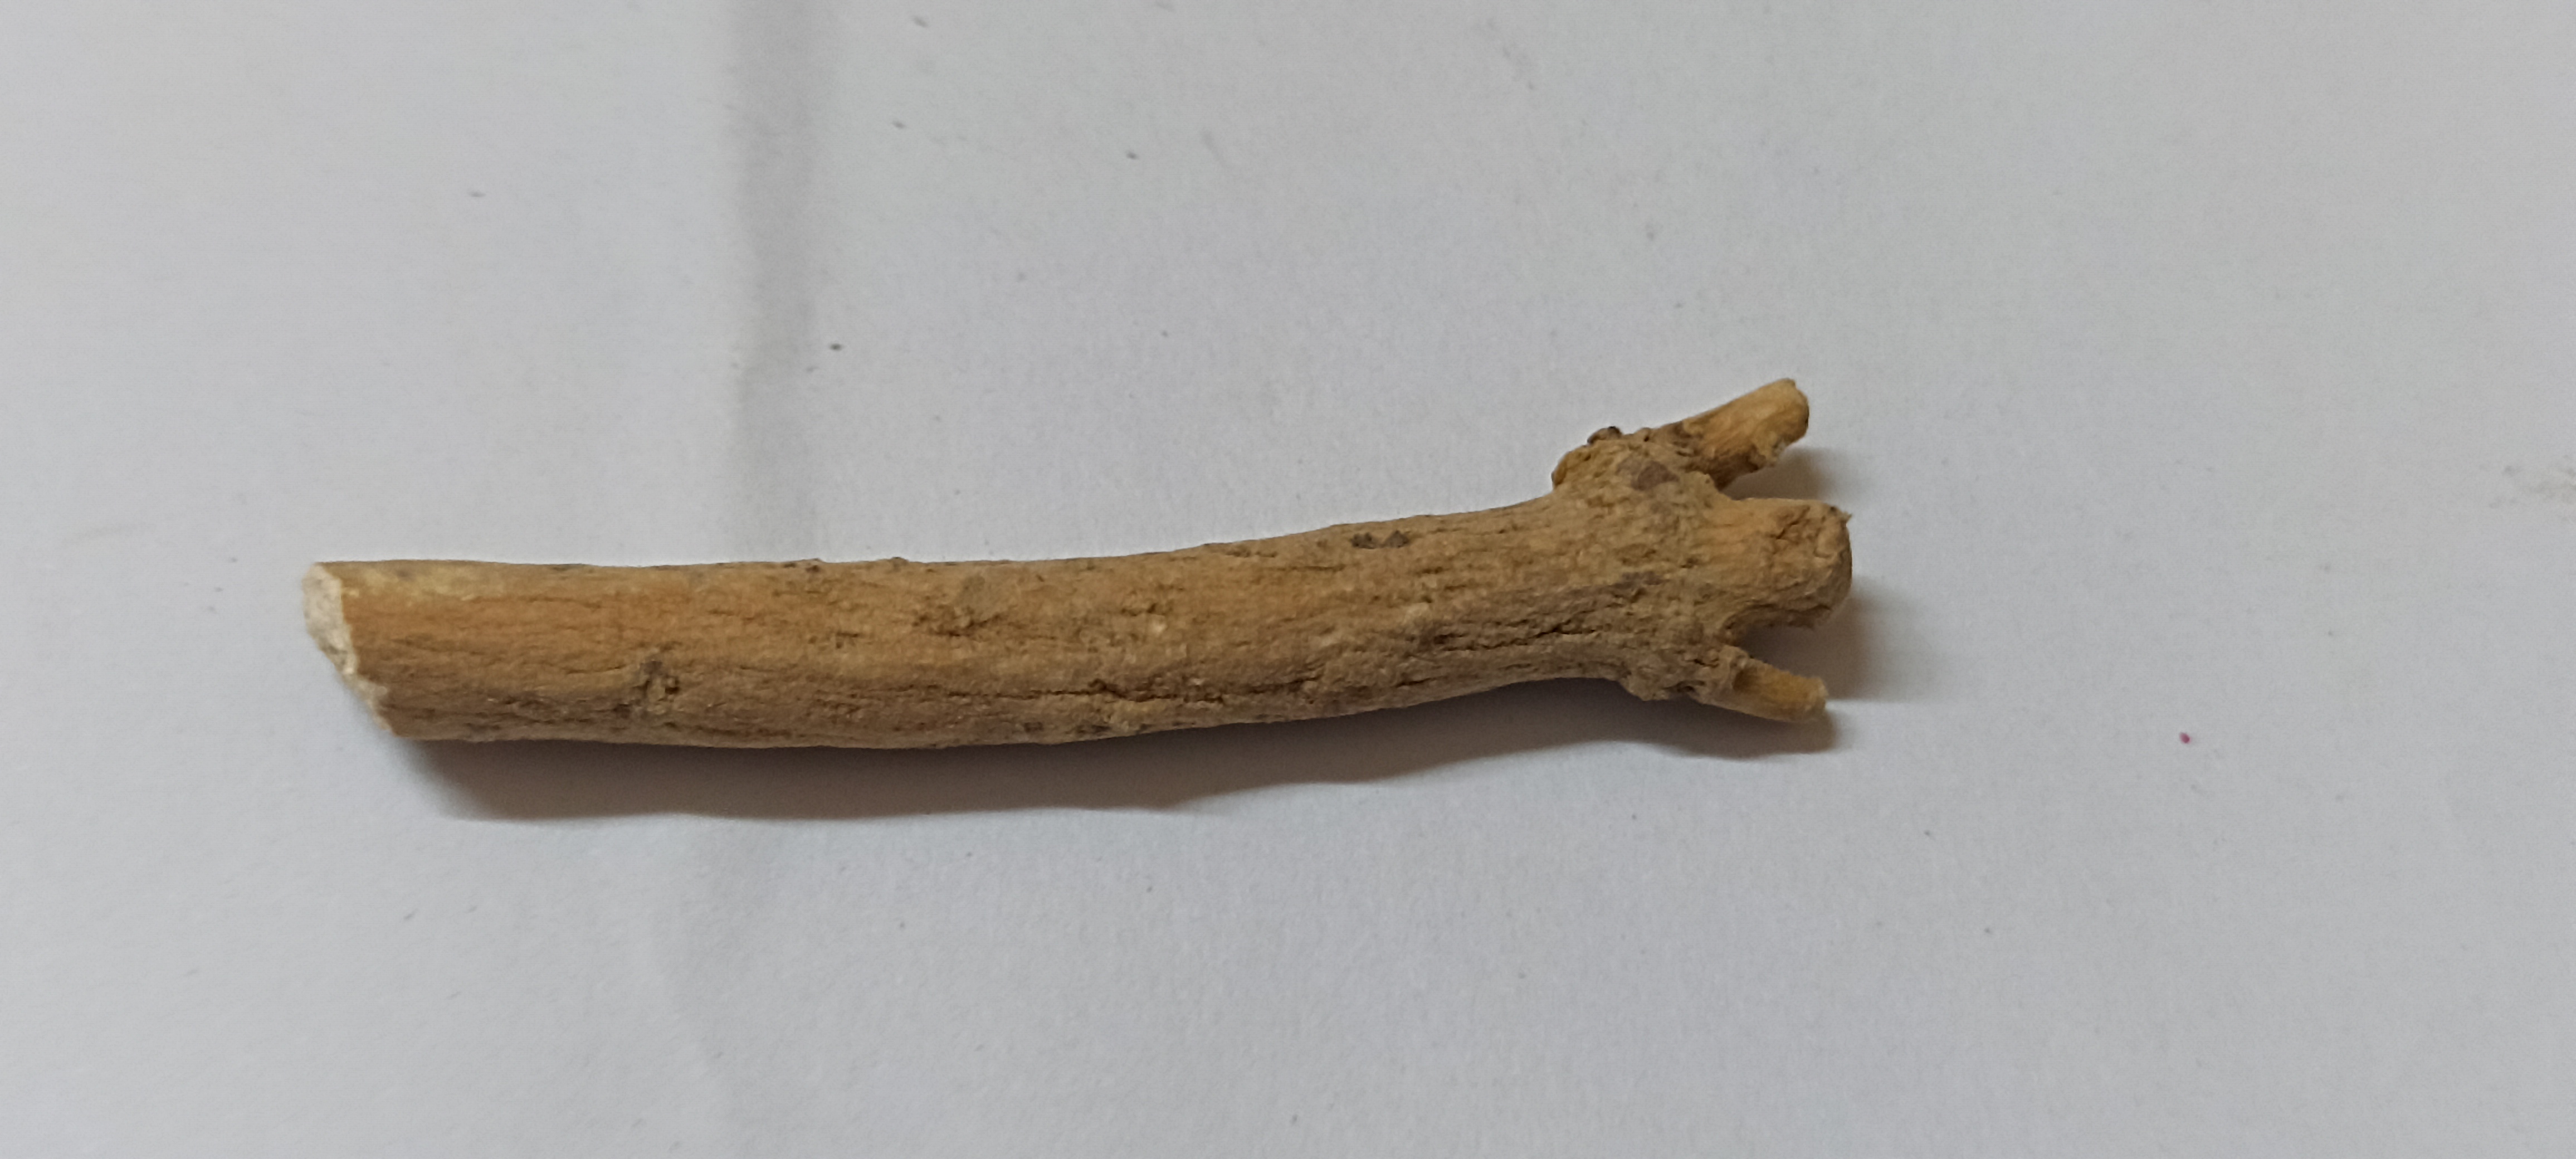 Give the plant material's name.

ashwagandha
